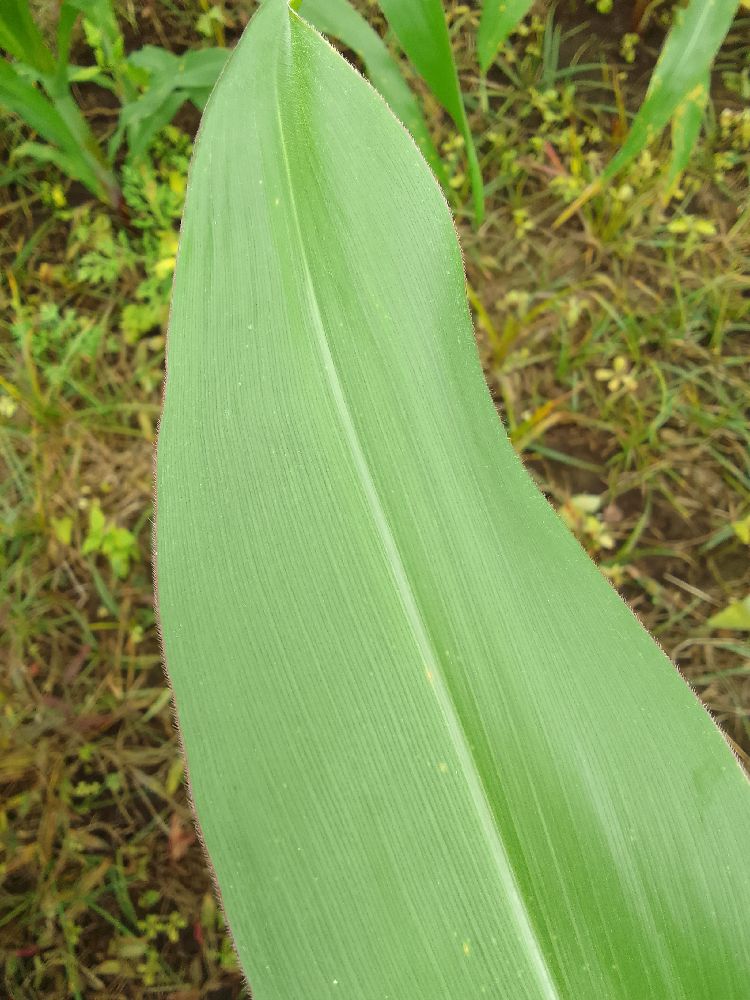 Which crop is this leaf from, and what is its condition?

maize, healthy
